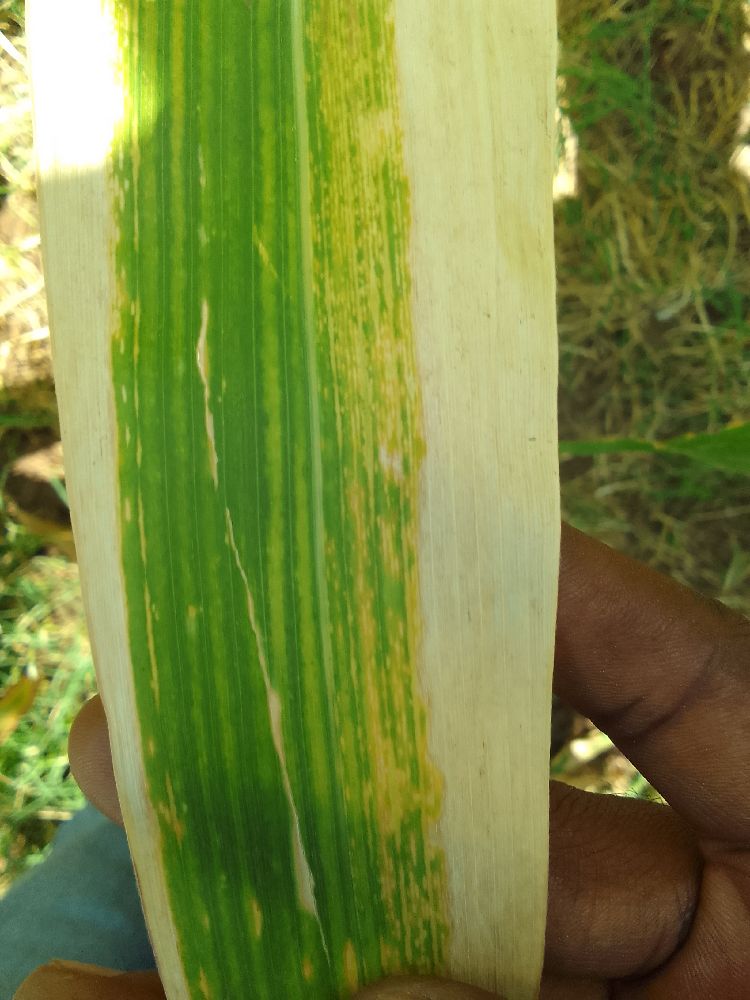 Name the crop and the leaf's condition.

maize, maize lethal necrosis
